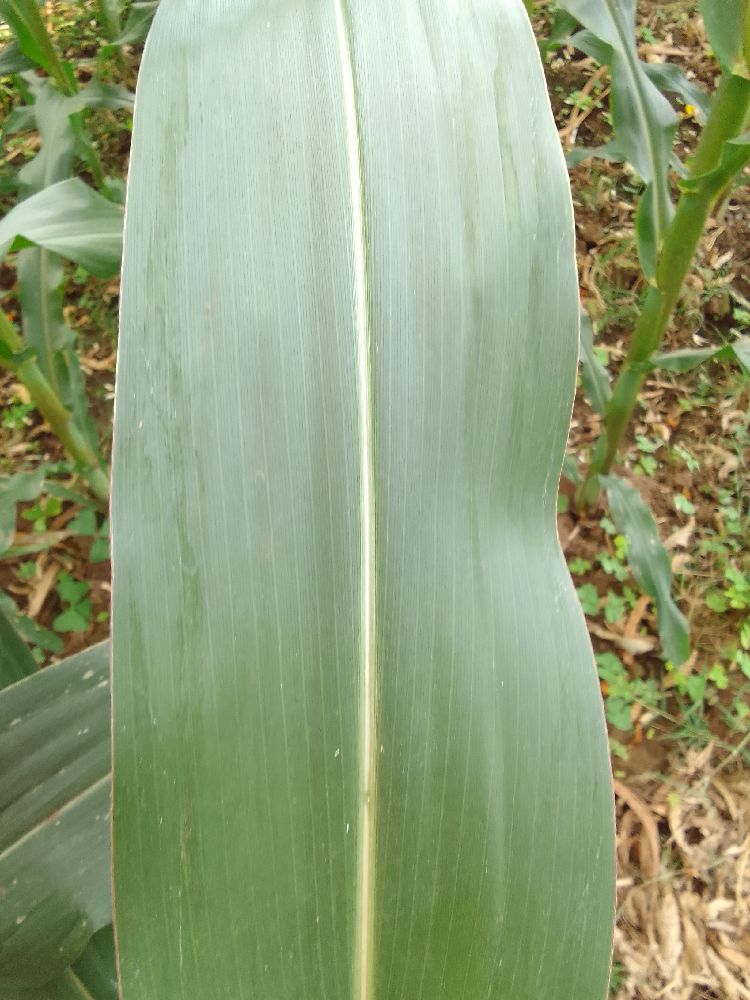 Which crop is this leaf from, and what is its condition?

maize, healthy
